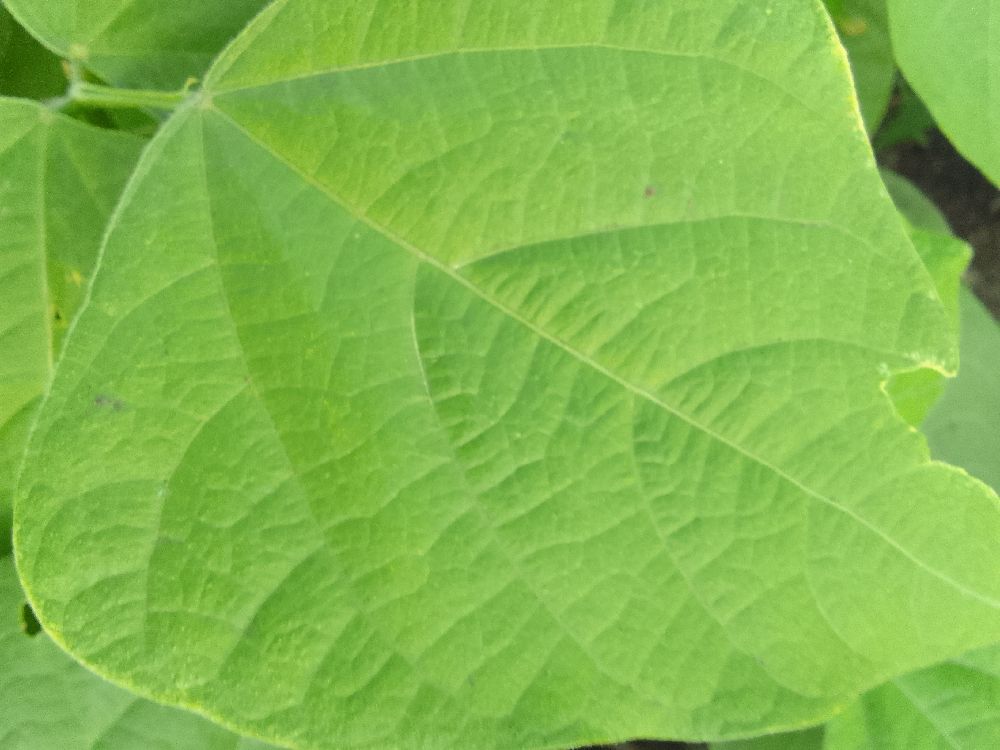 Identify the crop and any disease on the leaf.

common bean, healthy
